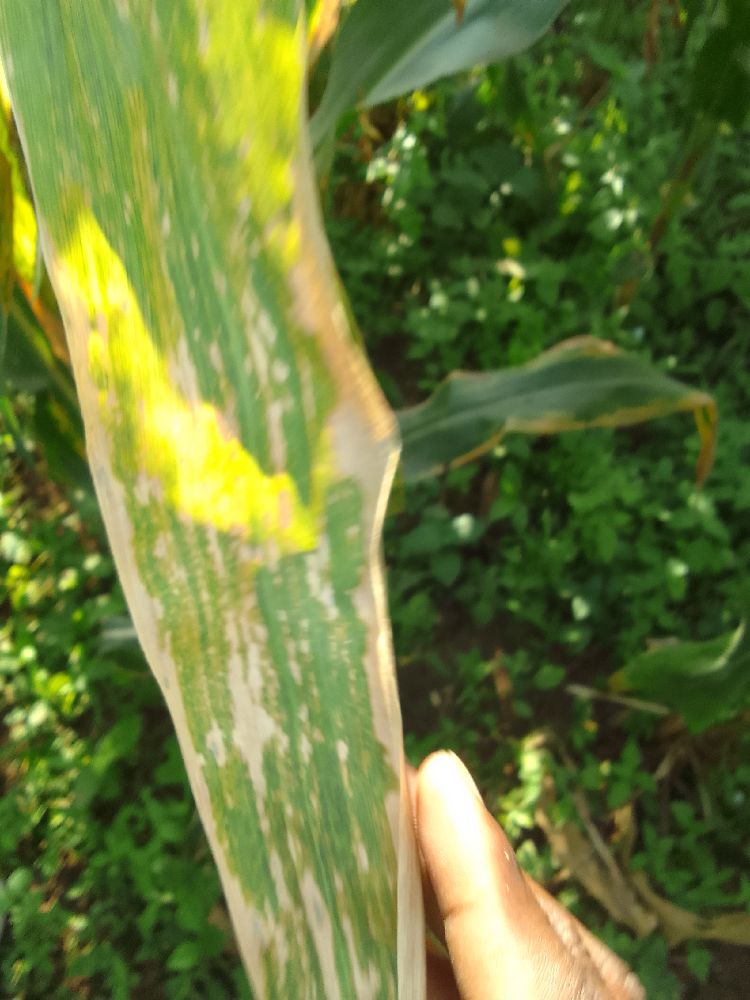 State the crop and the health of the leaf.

maize, maize lethal necrosis
